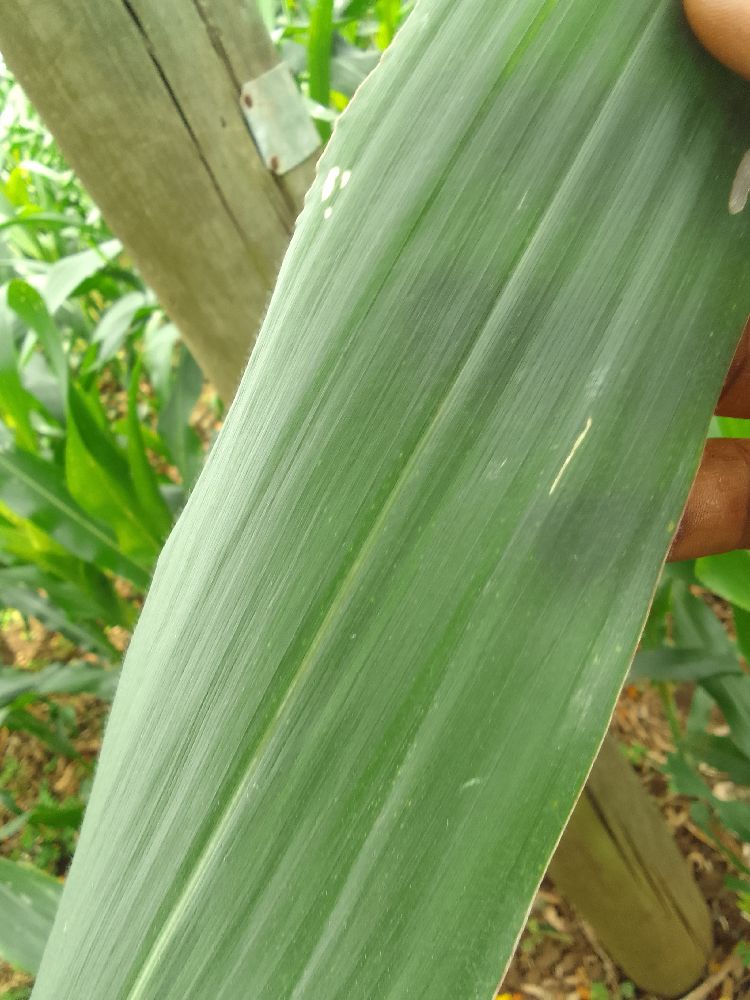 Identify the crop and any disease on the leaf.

maize, healthy
